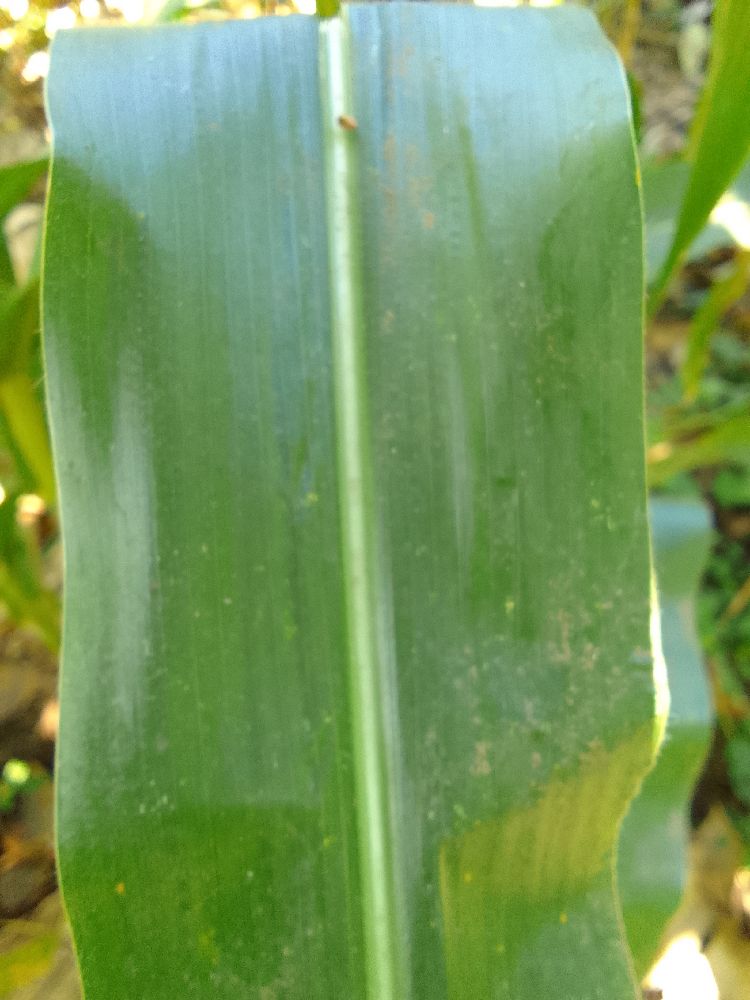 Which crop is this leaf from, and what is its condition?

maize, healthy
